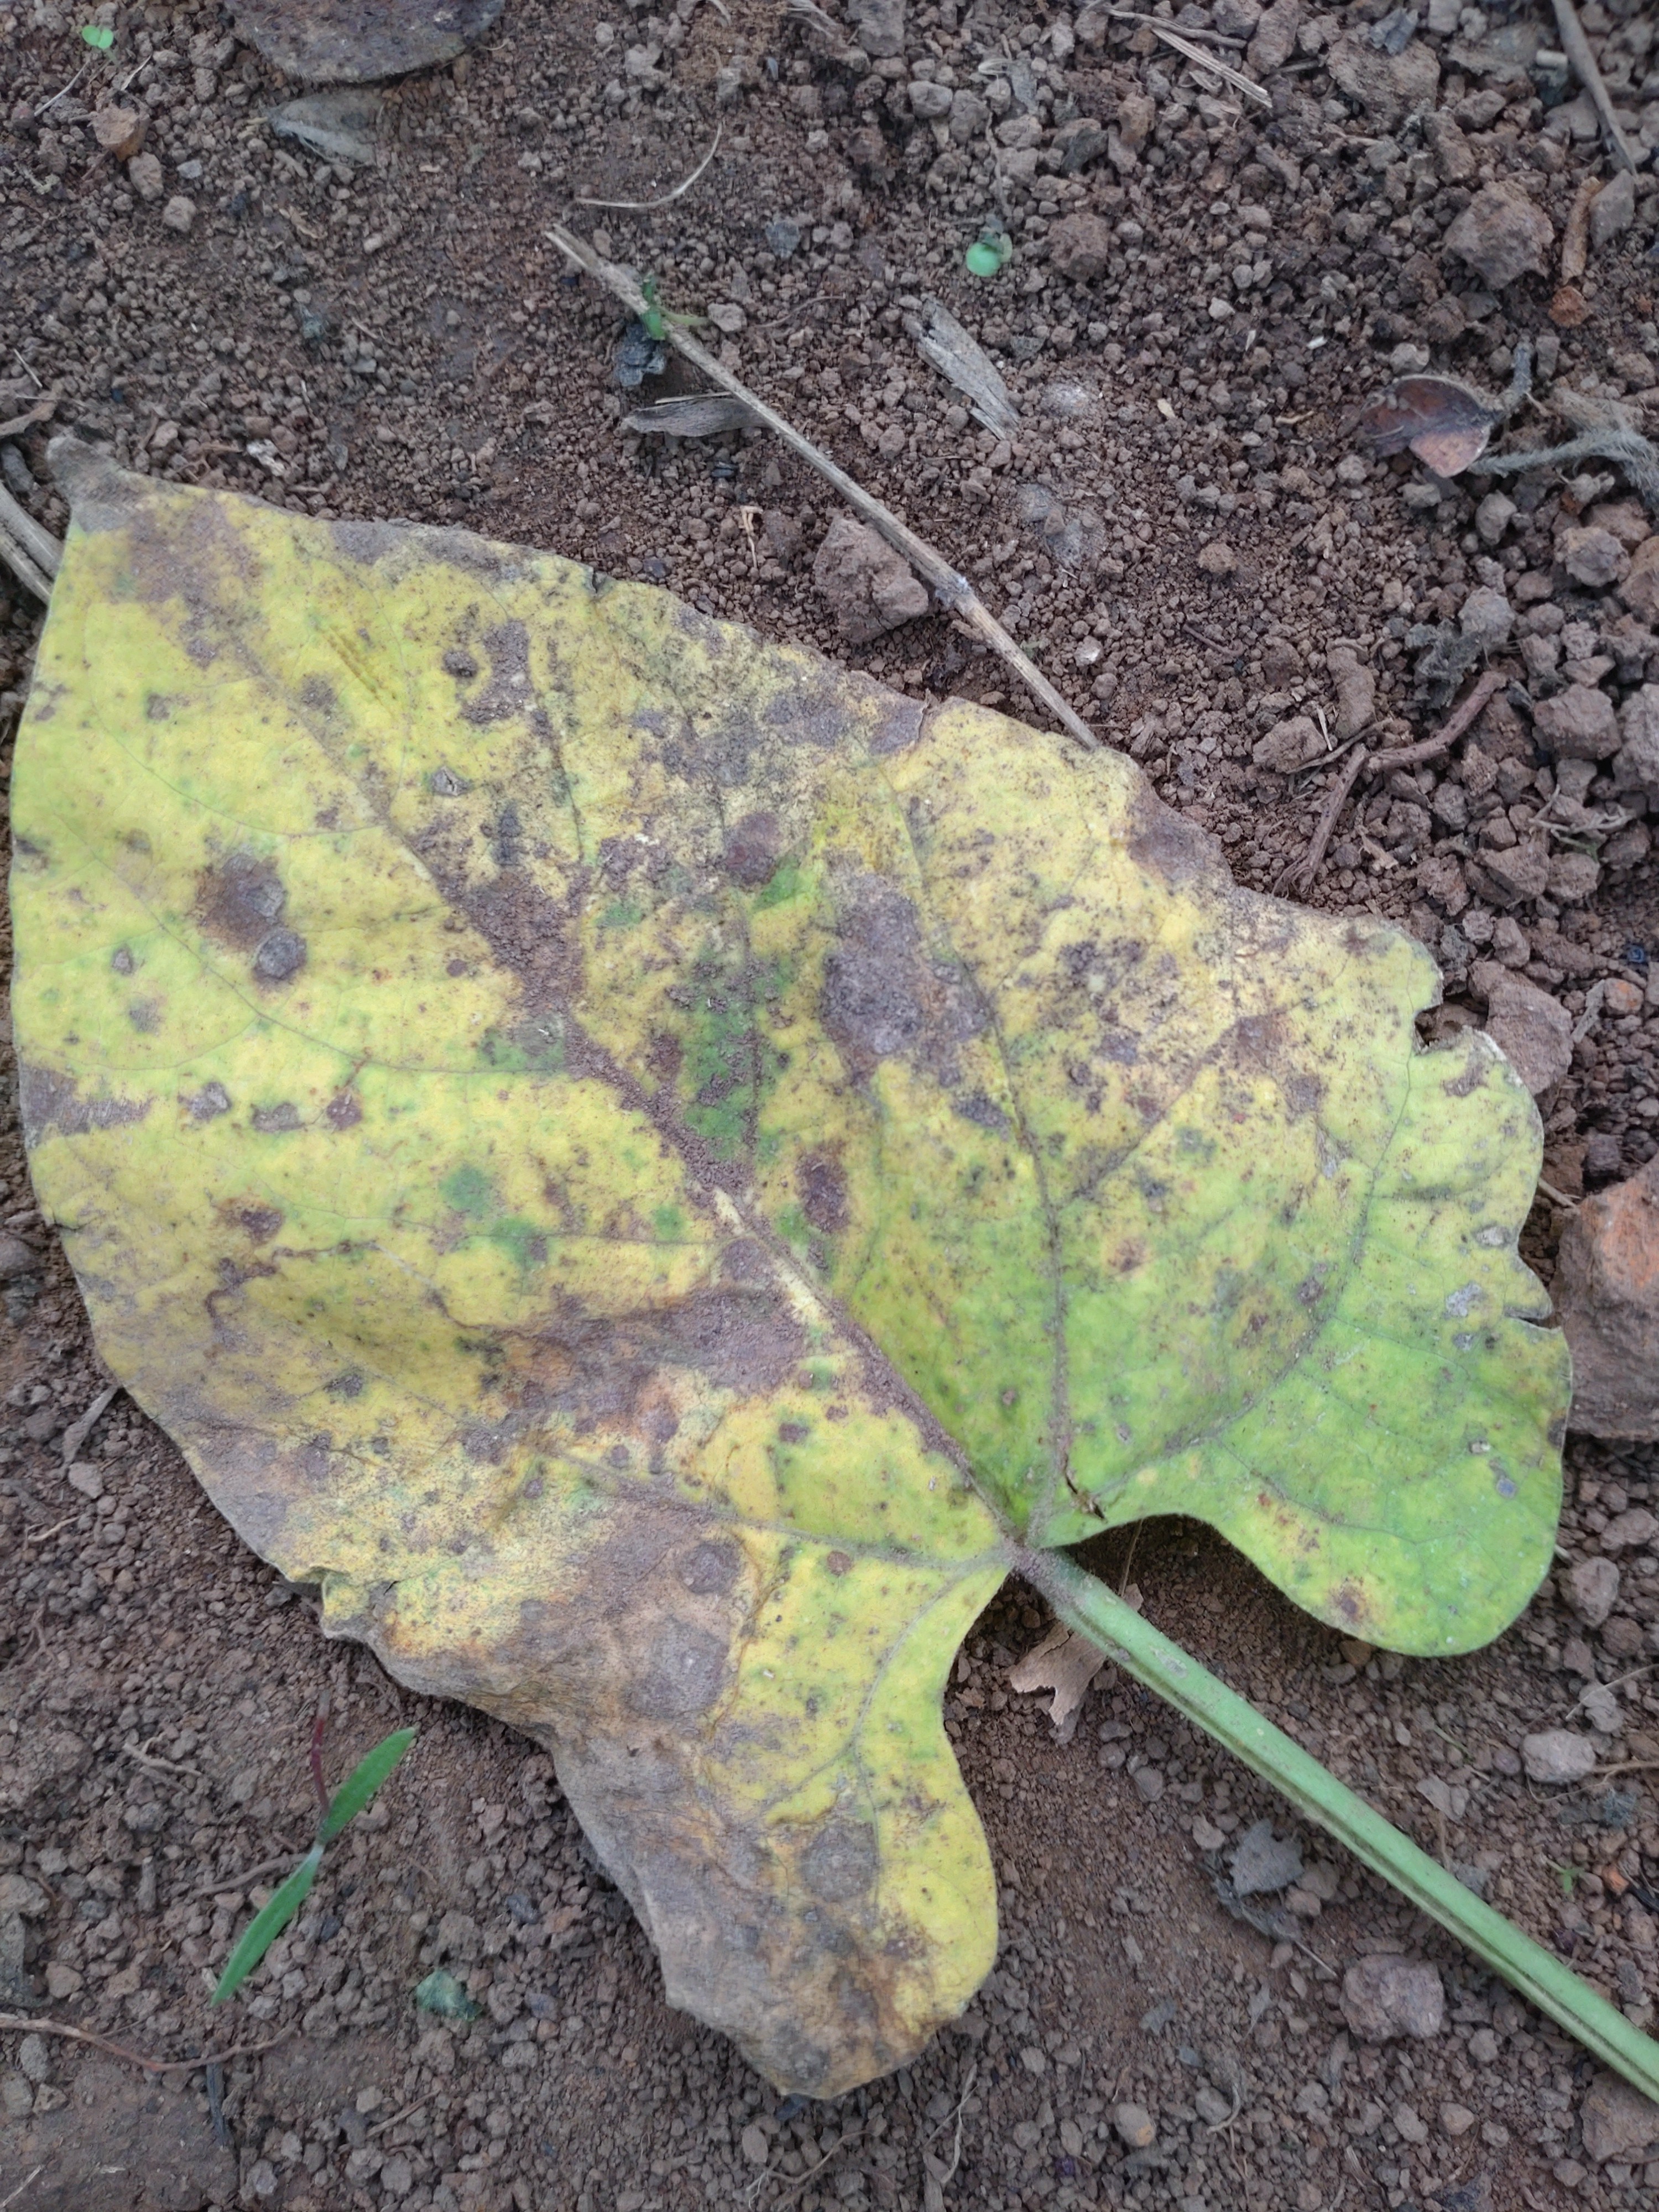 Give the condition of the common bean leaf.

anthracnose
